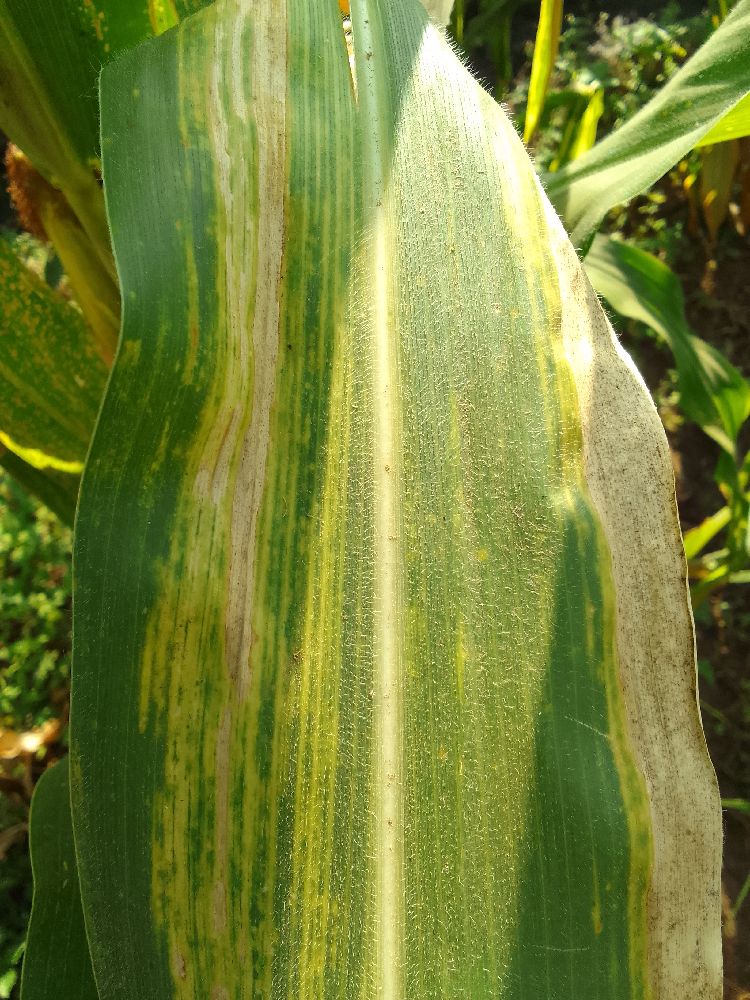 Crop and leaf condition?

maize, maize lethal necrosis
